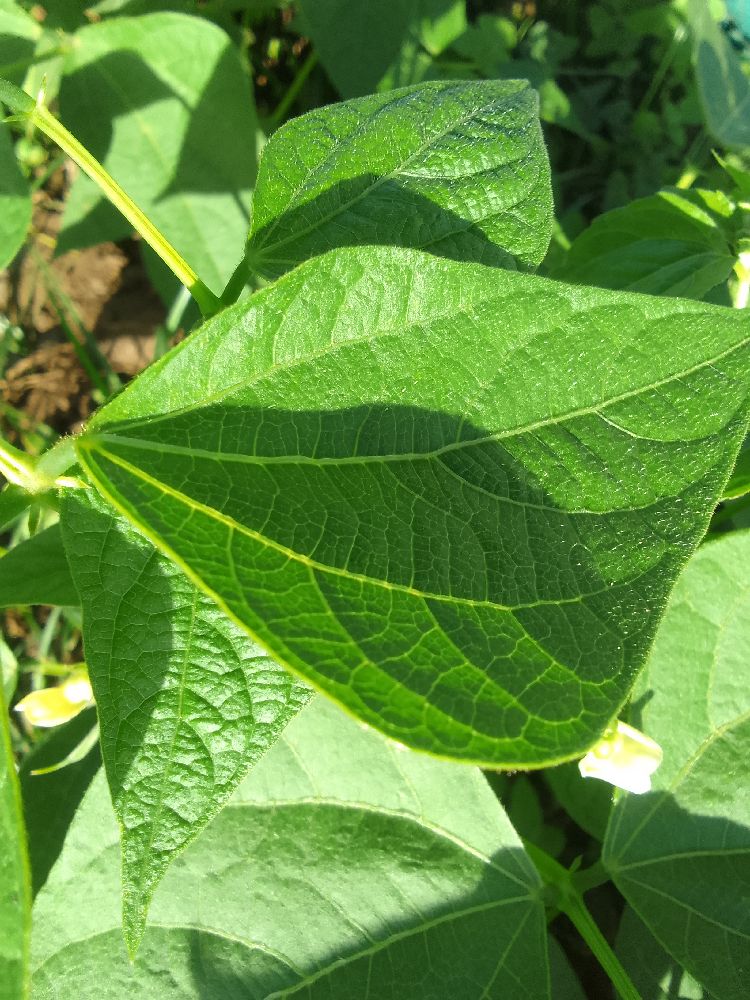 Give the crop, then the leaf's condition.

common bean, healthy
